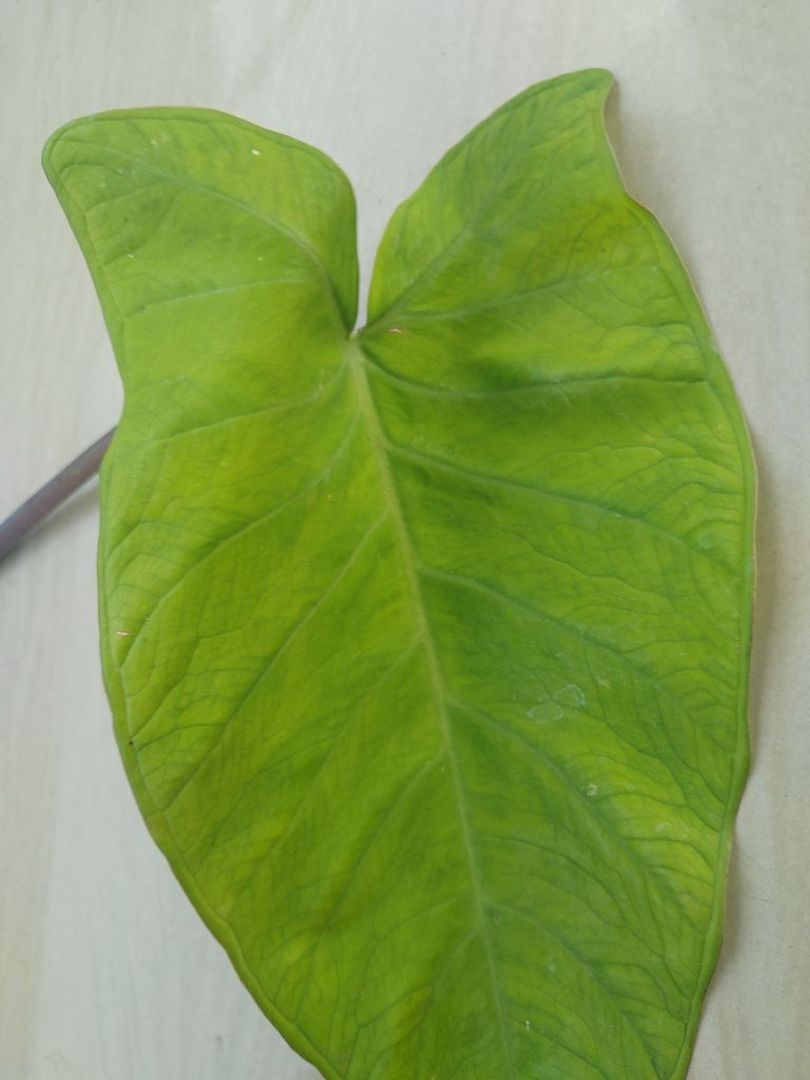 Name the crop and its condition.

taro, mosaic
